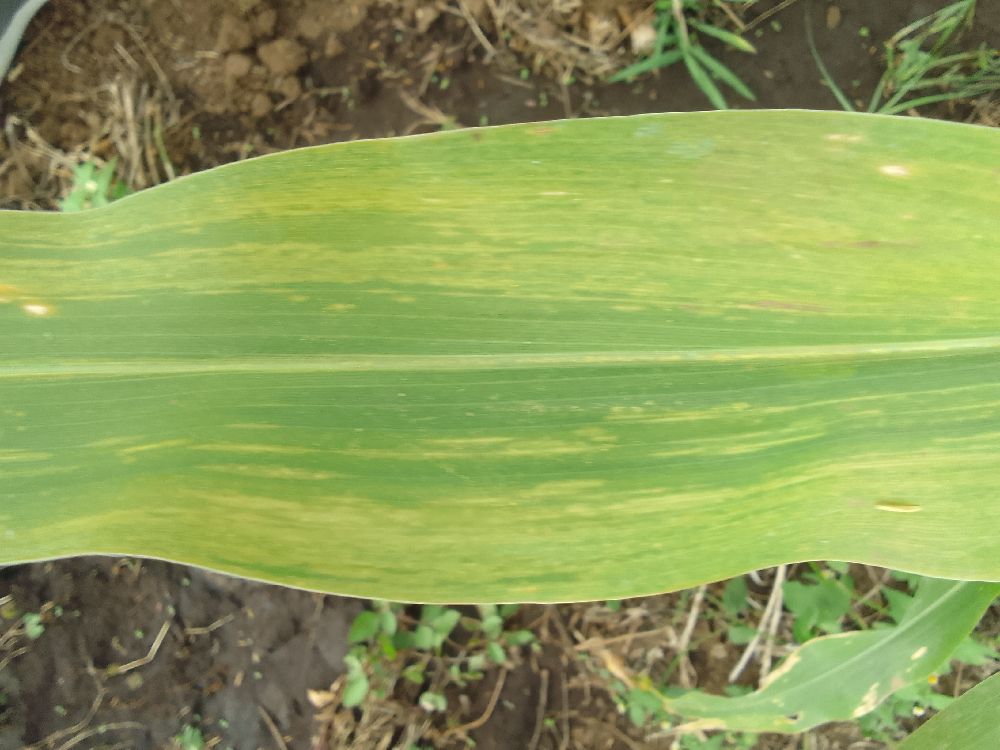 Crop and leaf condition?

maize, maize lethal necrosis
